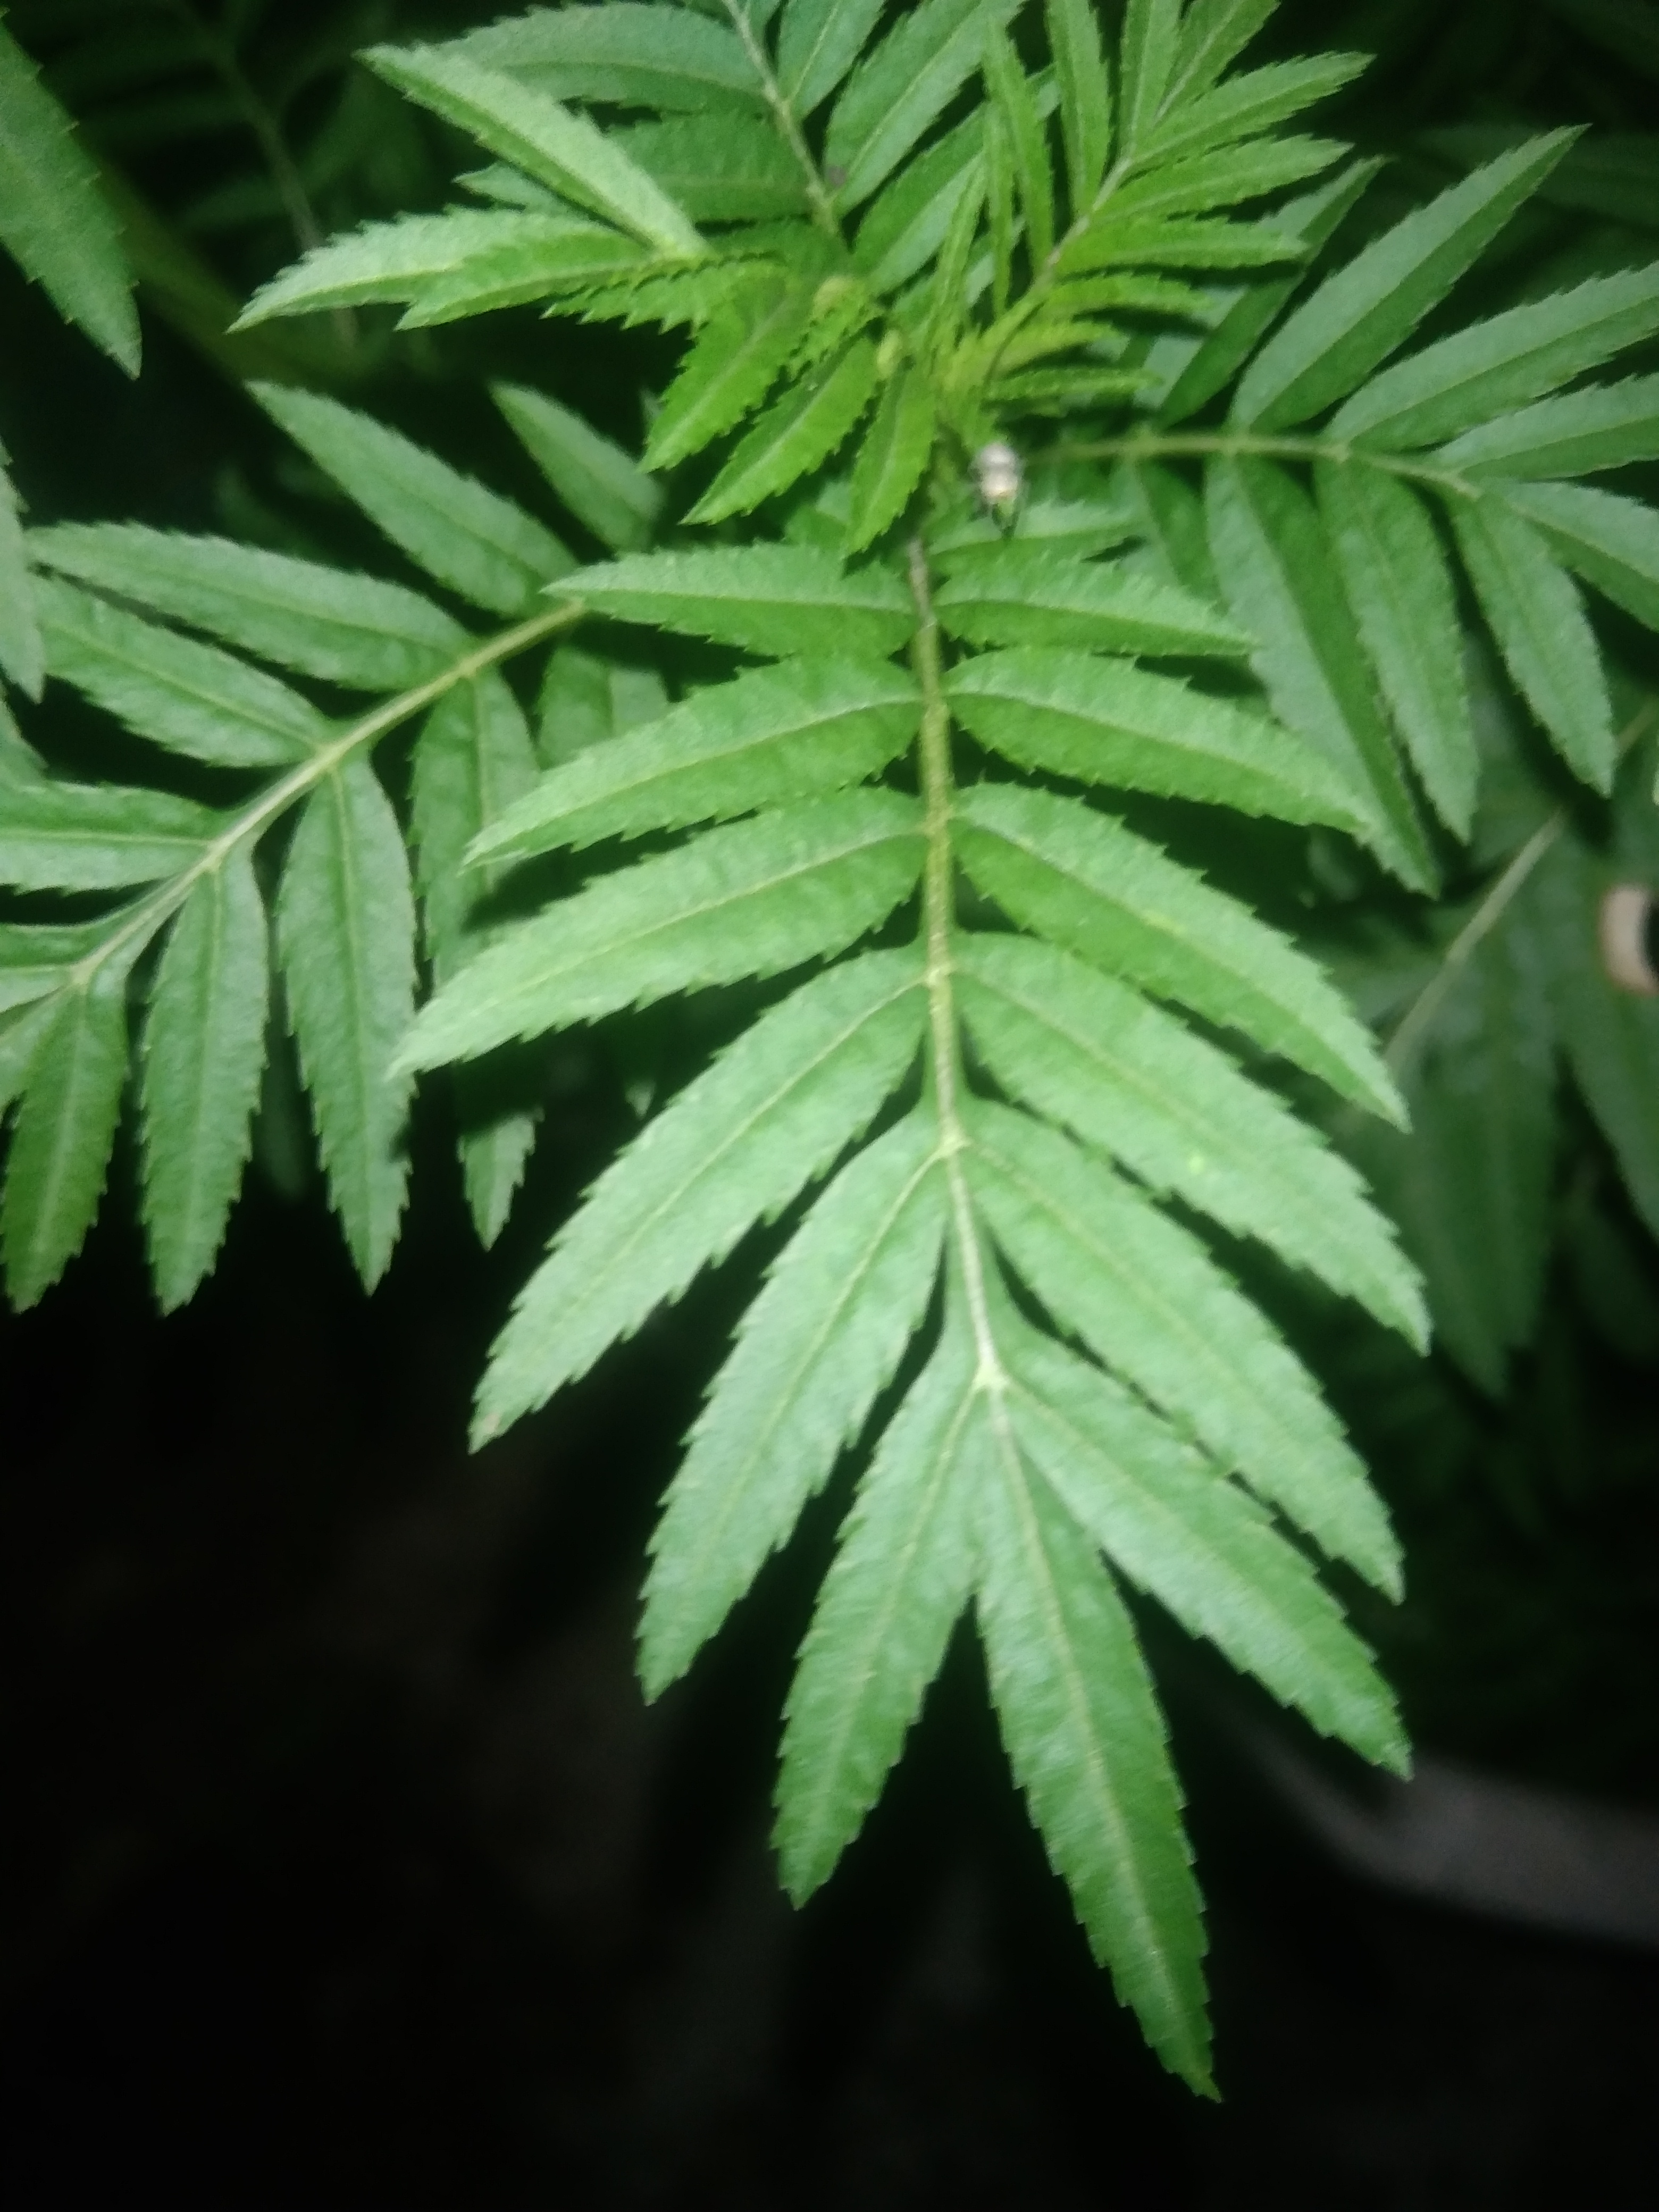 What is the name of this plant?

marigold
